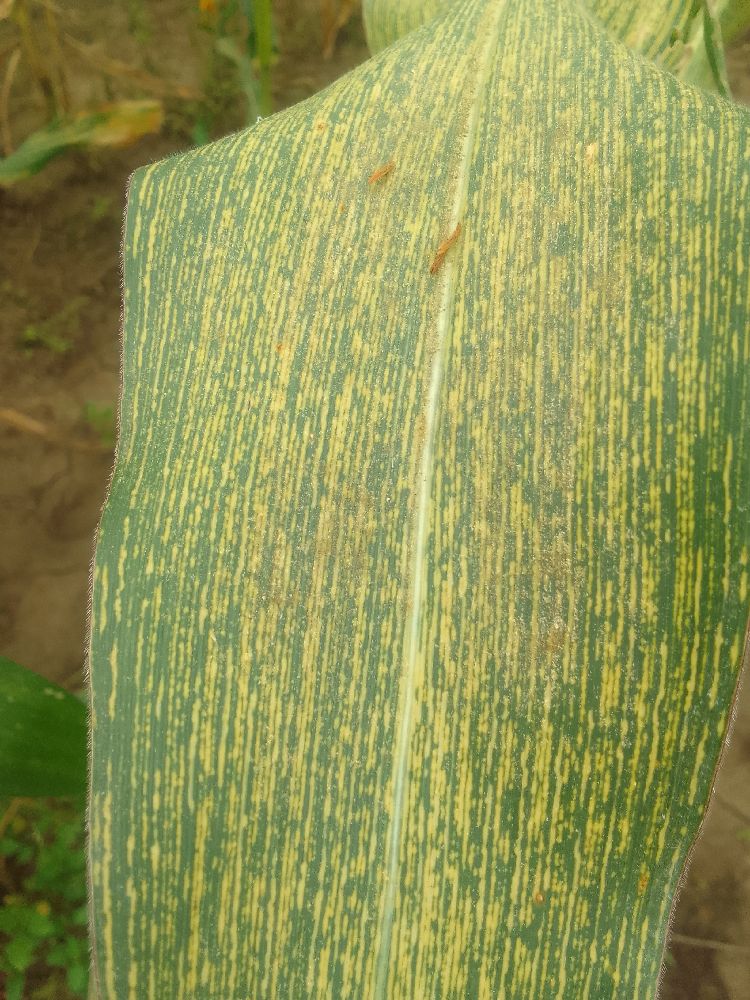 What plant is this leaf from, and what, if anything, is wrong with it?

maize, maize streak virus
